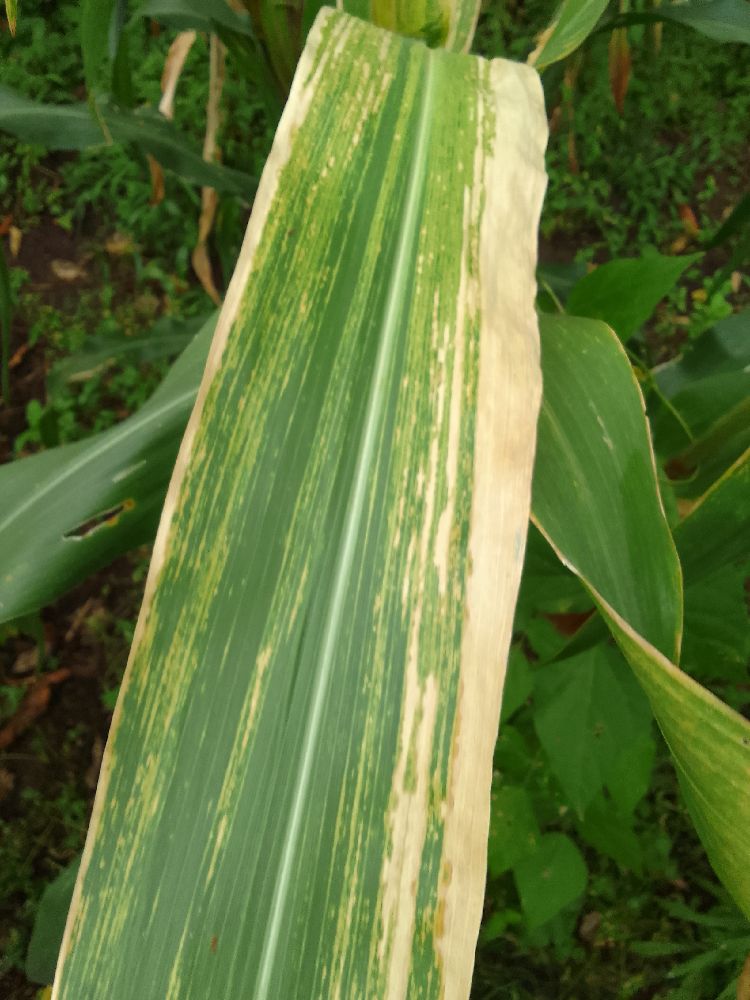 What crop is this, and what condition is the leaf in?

maize, maize lethal necrosis
